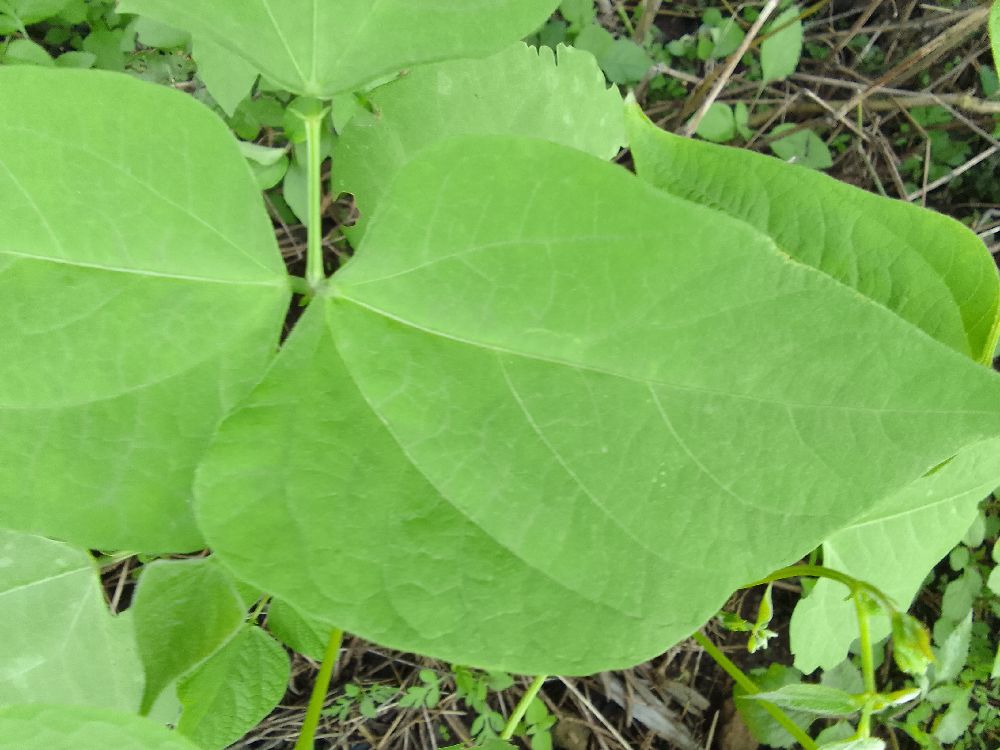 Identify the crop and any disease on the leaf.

common bean, healthy
